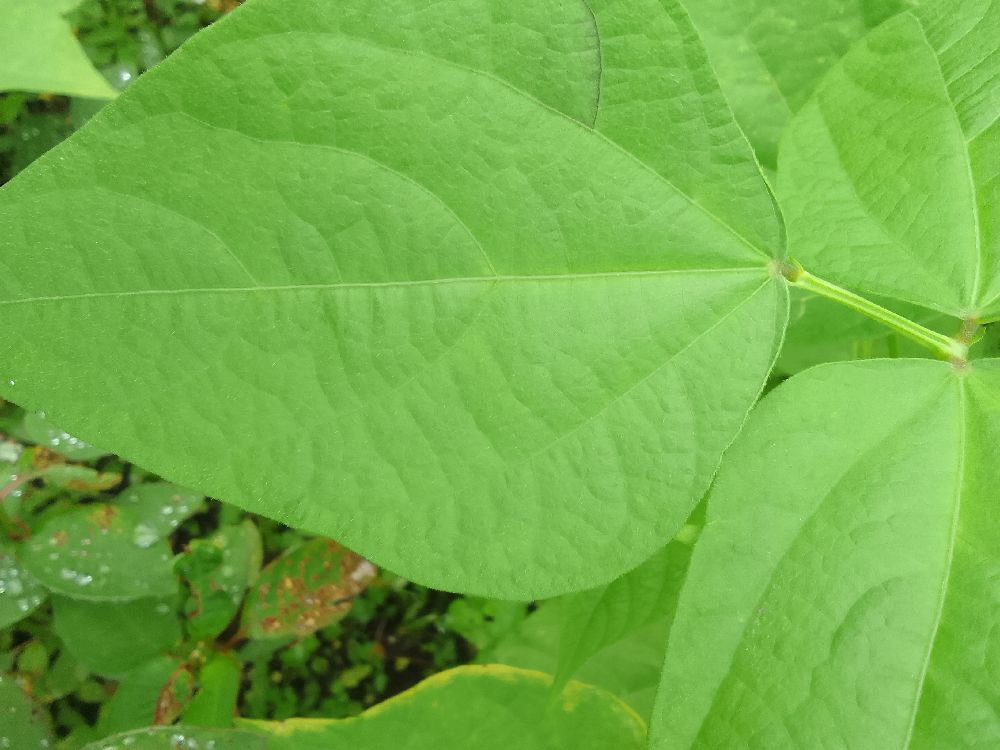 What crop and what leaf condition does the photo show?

common bean, healthy
